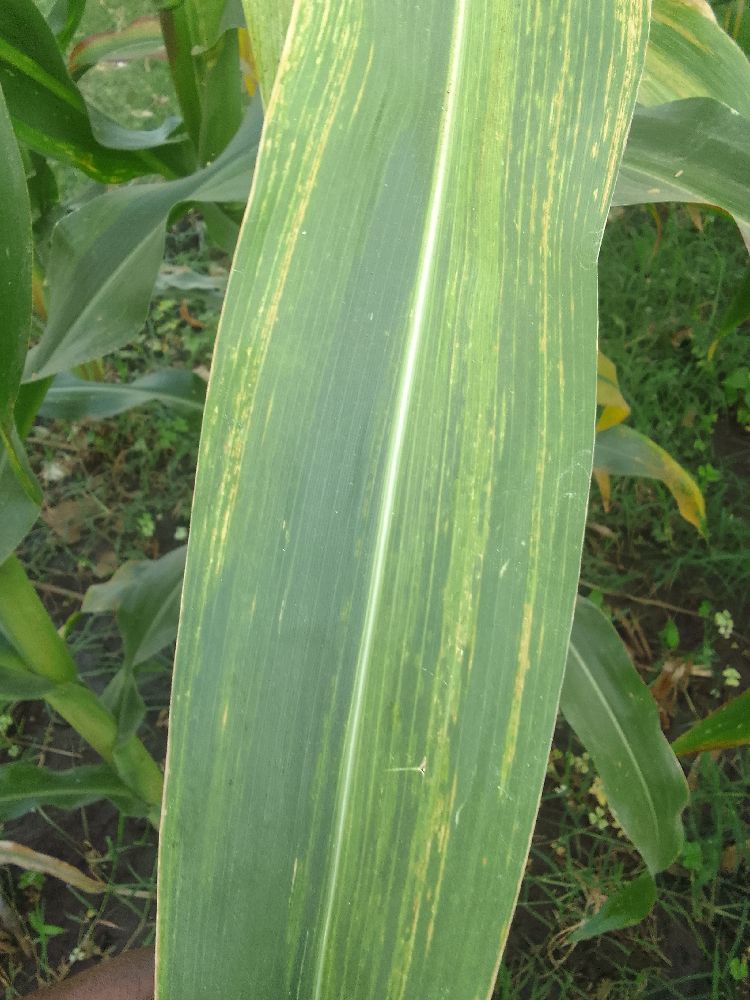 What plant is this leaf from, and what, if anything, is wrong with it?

maize, maize lethal necrosis
